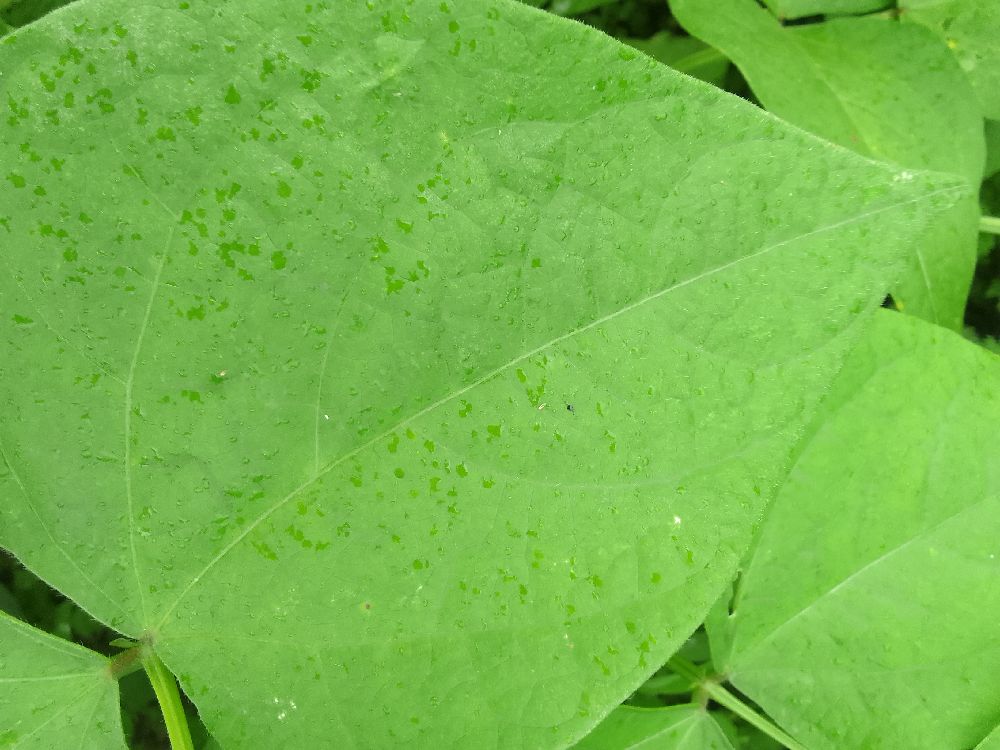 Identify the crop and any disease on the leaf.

common bean, healthy
